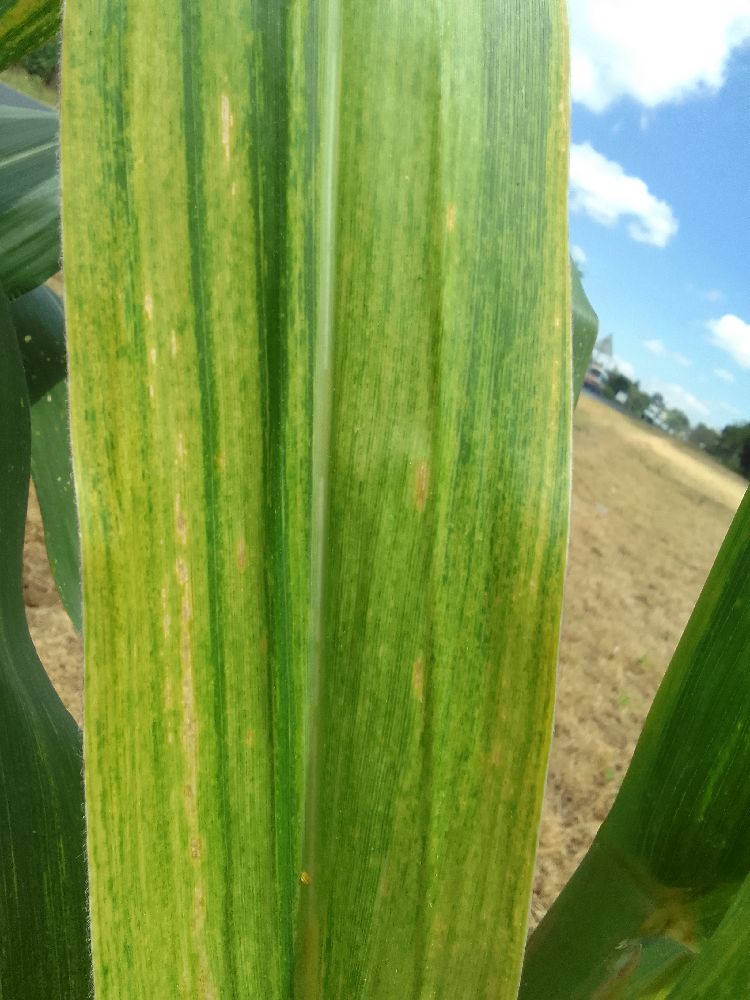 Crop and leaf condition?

maize, maize lethal necrosis
